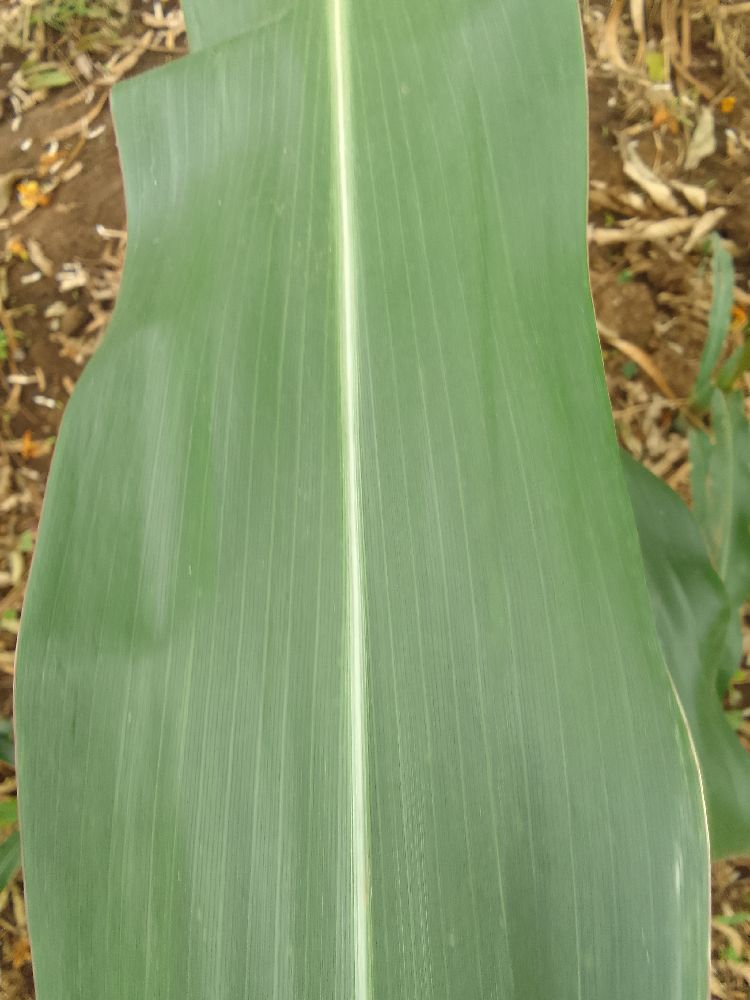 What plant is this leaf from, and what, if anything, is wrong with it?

maize, healthy
